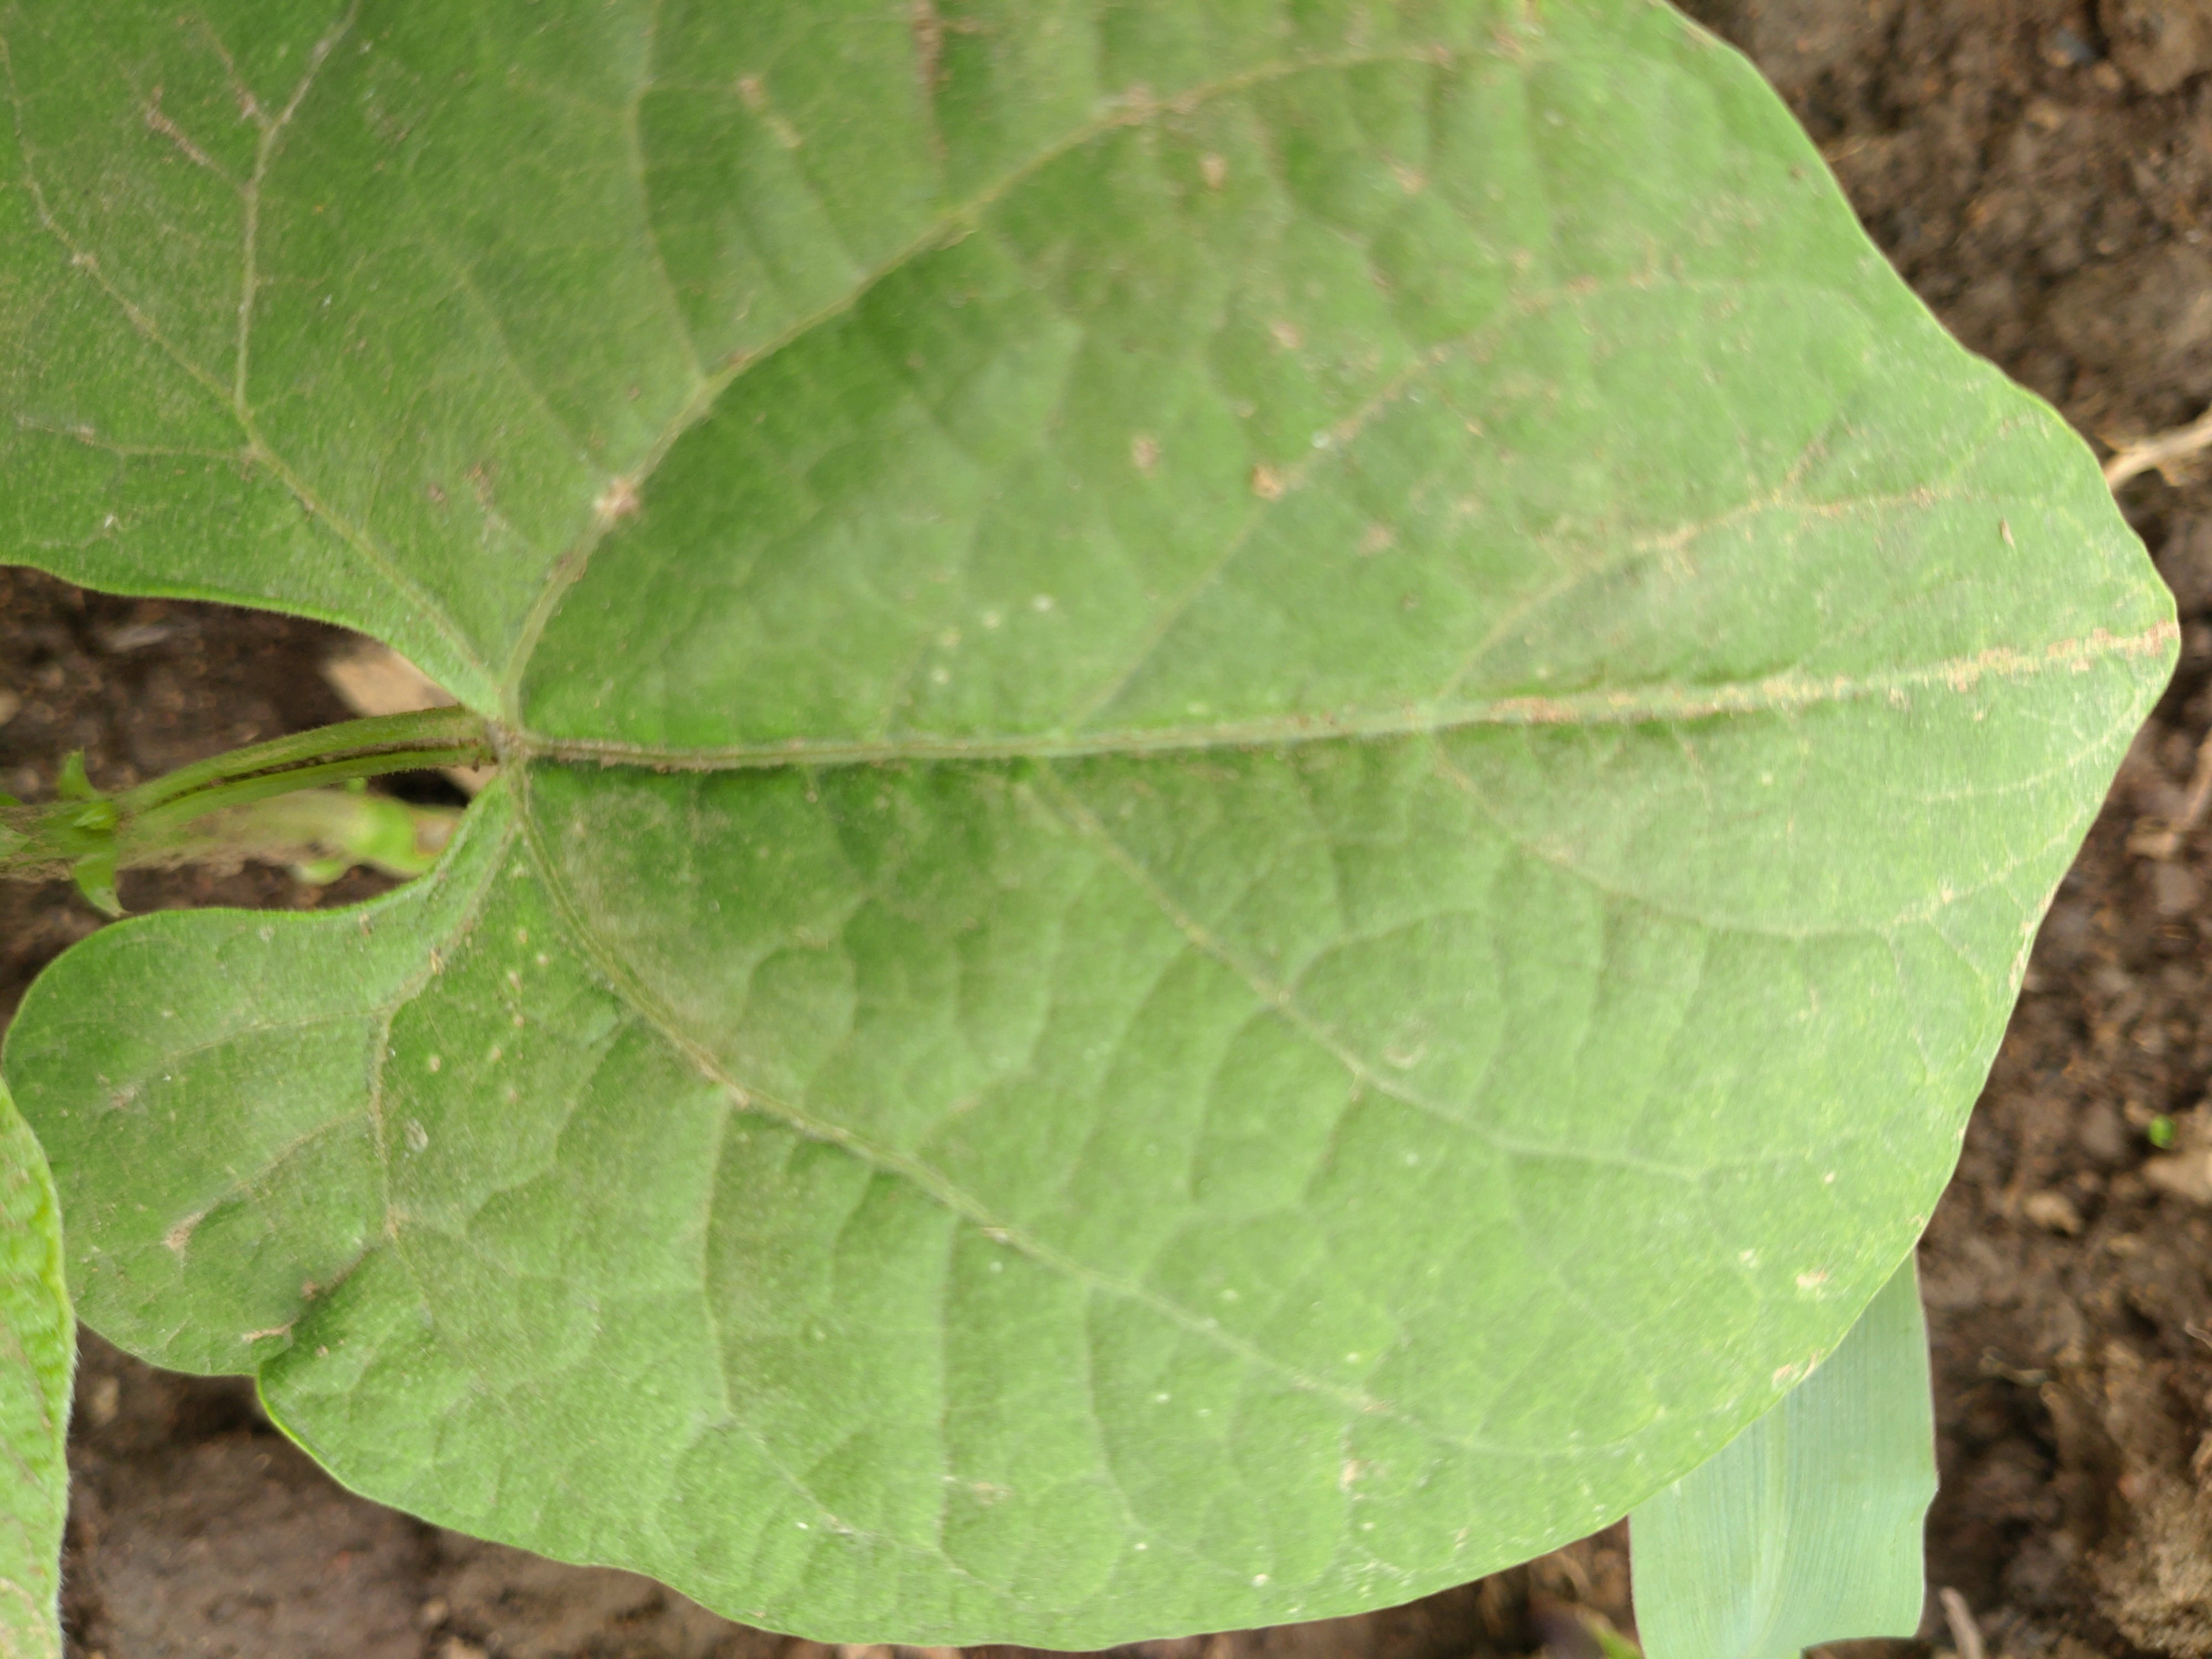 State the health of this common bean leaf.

healthy
